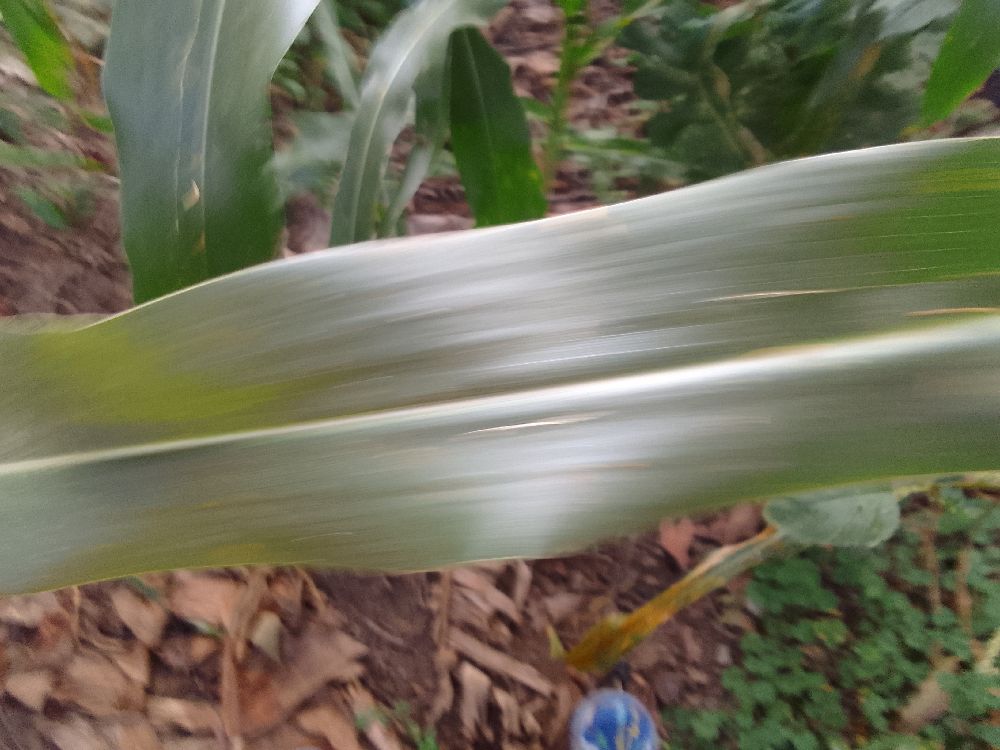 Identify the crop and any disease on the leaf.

maize, healthy
